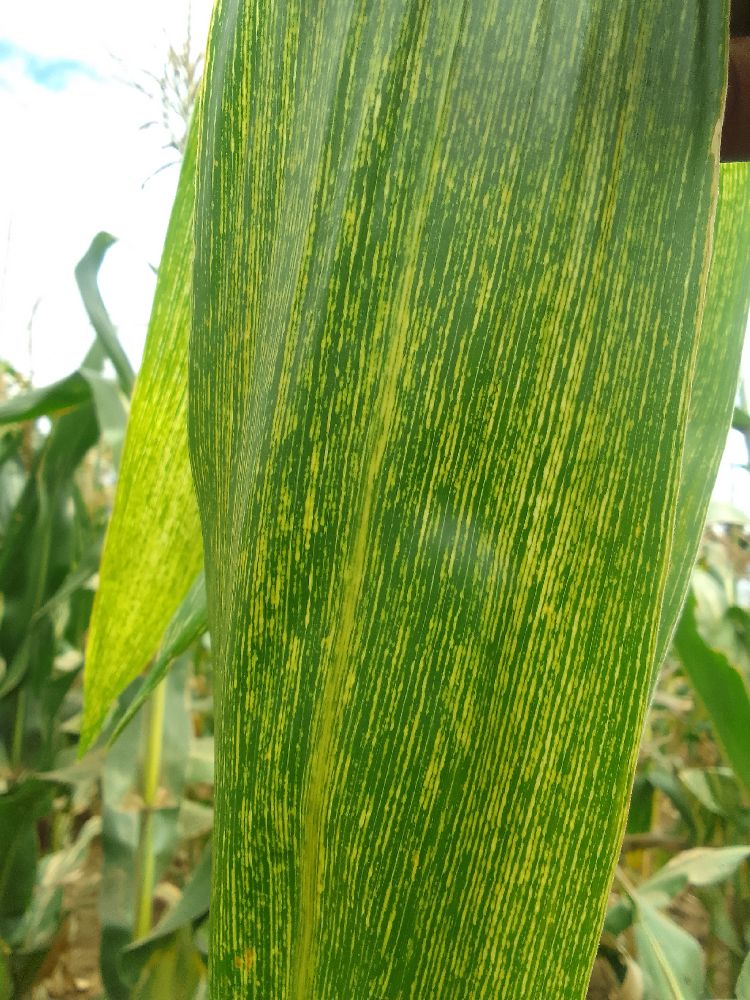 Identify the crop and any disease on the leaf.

maize, maize streak virus
